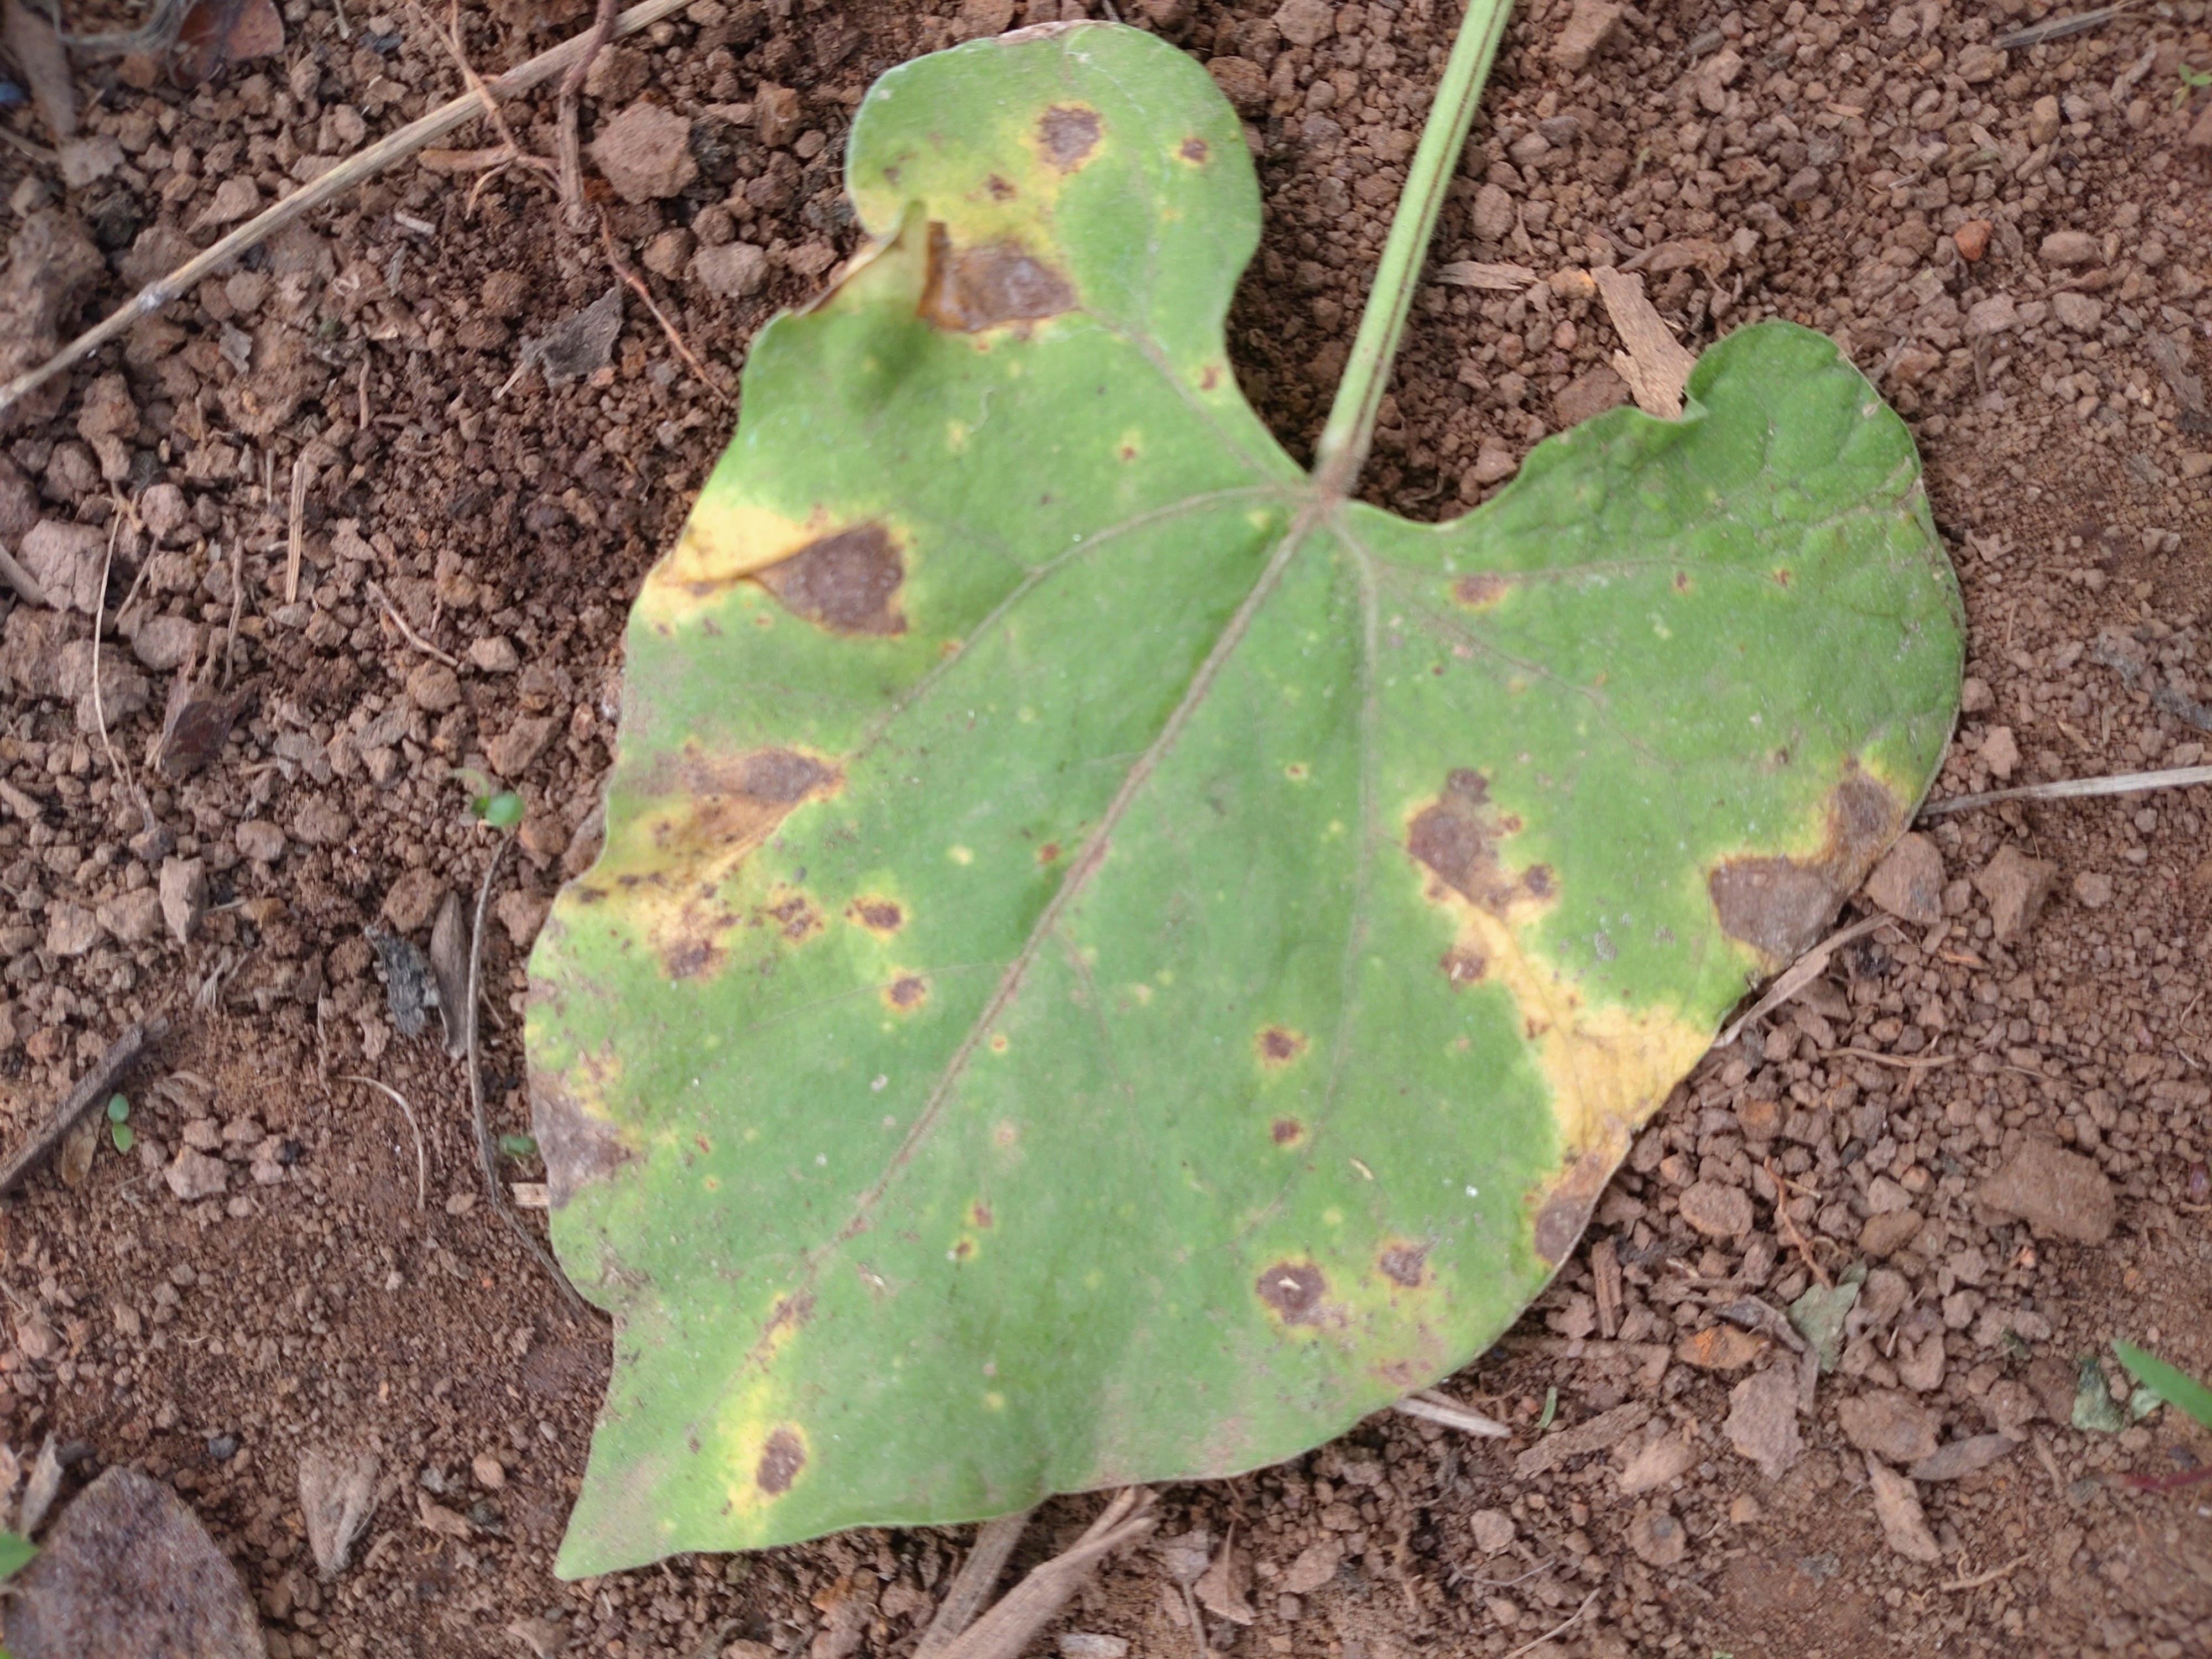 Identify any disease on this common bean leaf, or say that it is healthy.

rust
